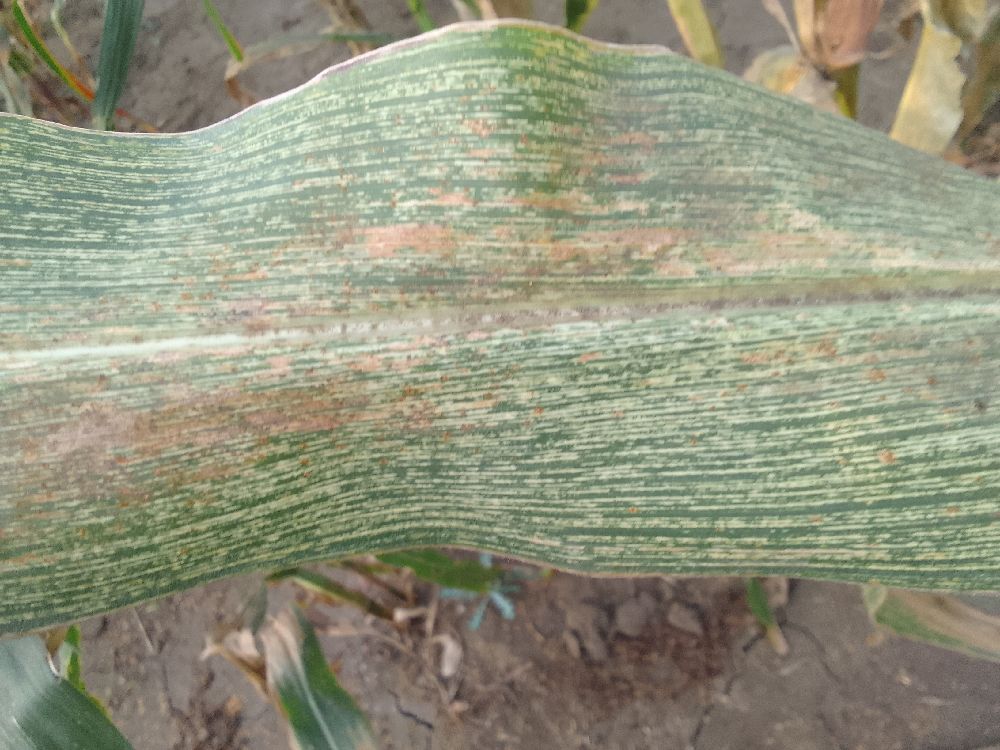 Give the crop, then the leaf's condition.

maize, maize streak virus
